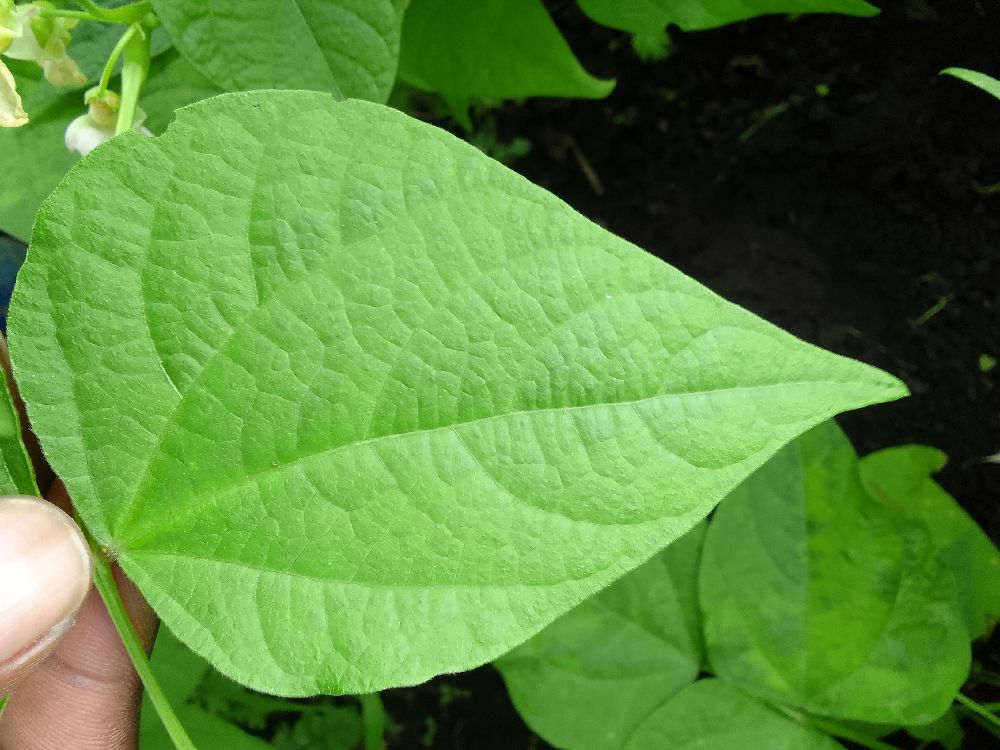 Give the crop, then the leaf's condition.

common bean, healthy
